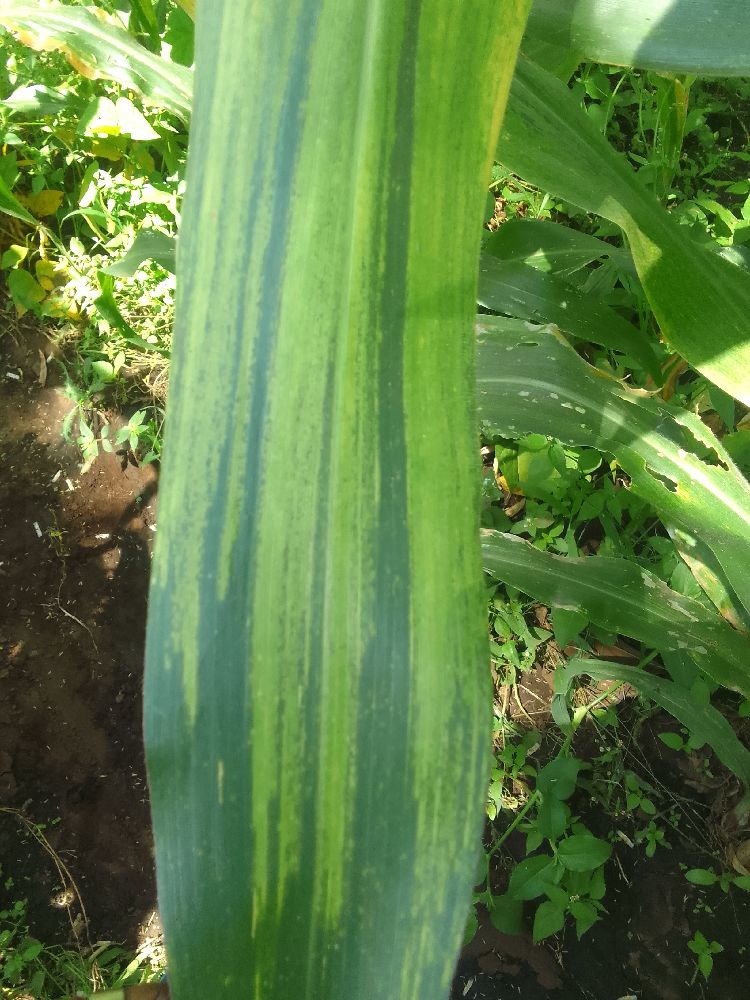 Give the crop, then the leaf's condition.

maize, maize lethal necrosis
